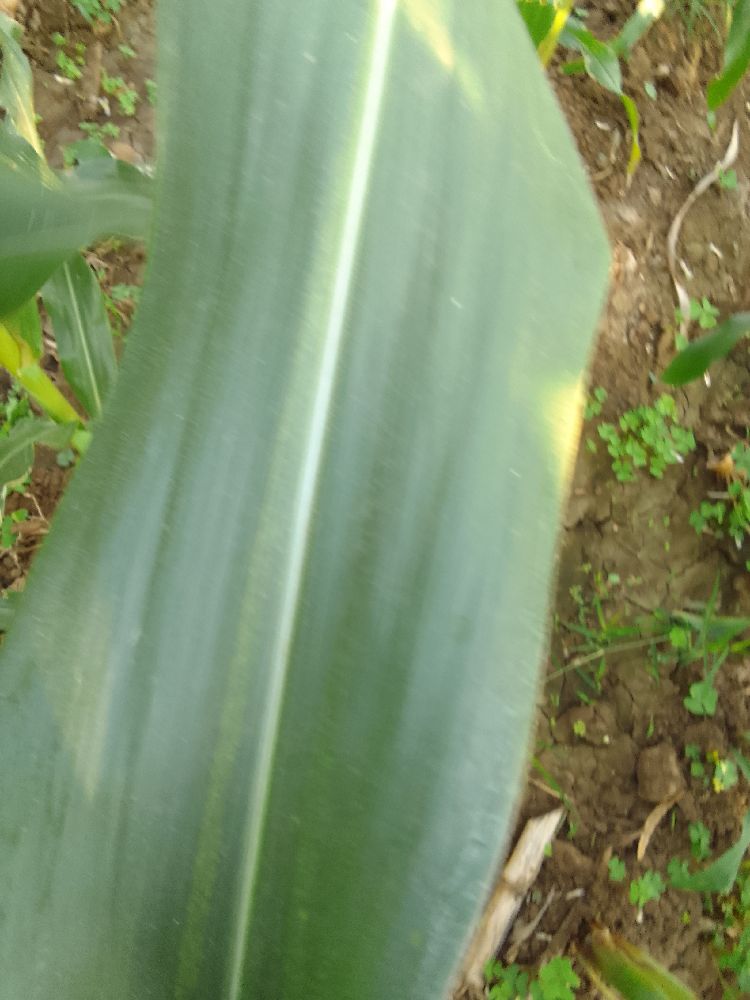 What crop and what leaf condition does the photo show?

maize, healthy
